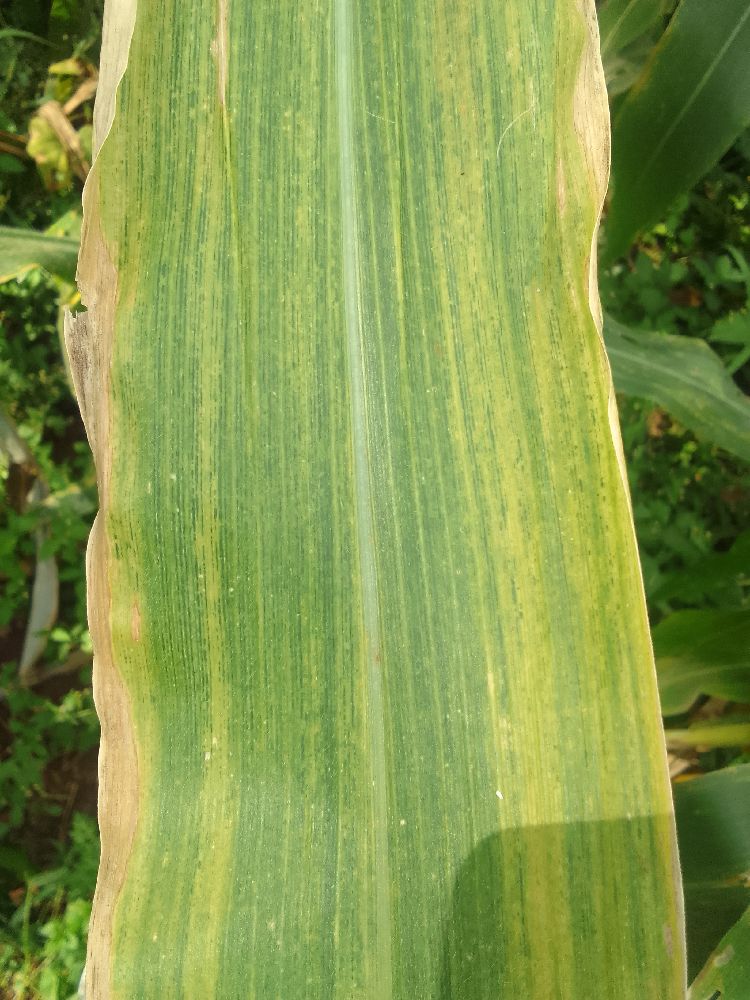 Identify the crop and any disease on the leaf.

maize, maize lethal necrosis
